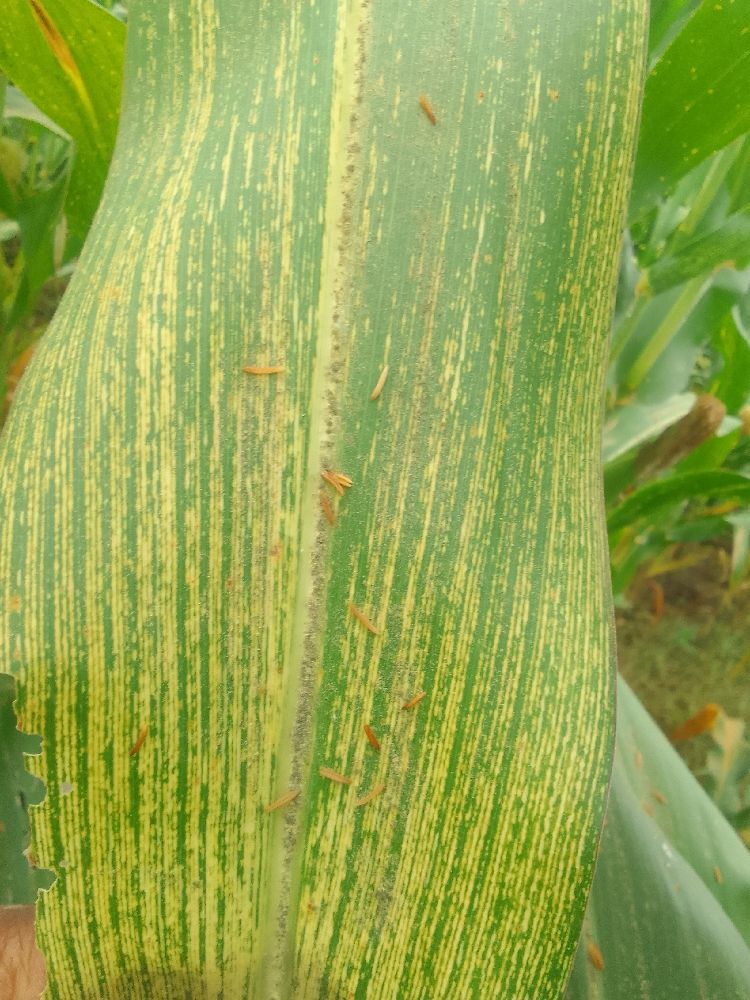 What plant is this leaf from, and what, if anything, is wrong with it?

maize, maize streak virus
